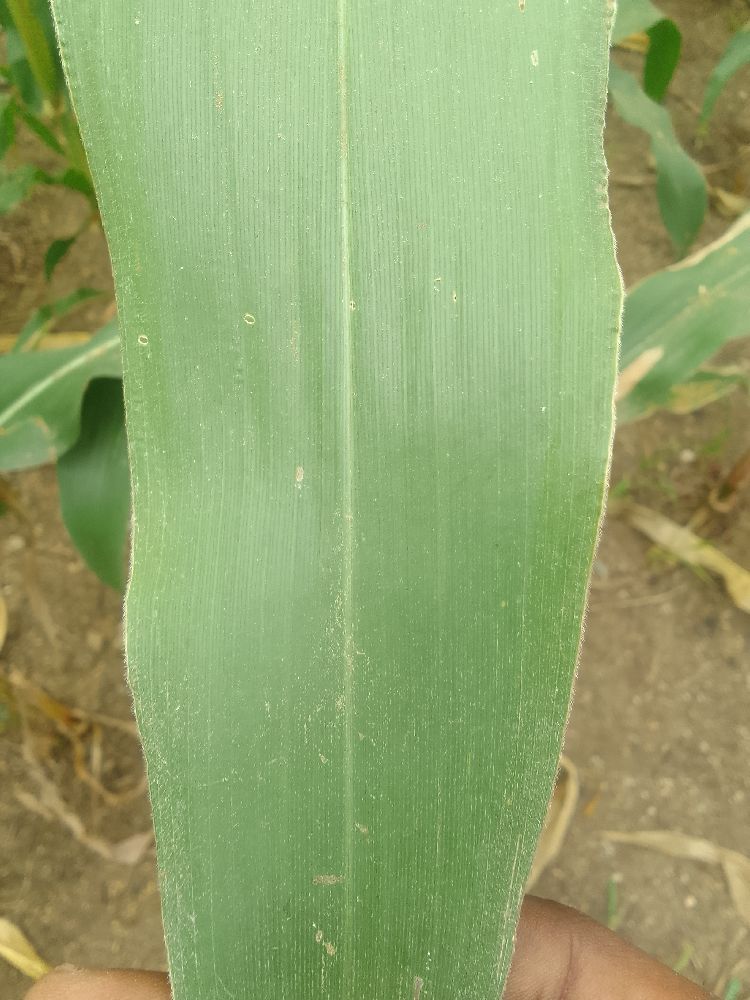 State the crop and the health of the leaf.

maize, healthy
